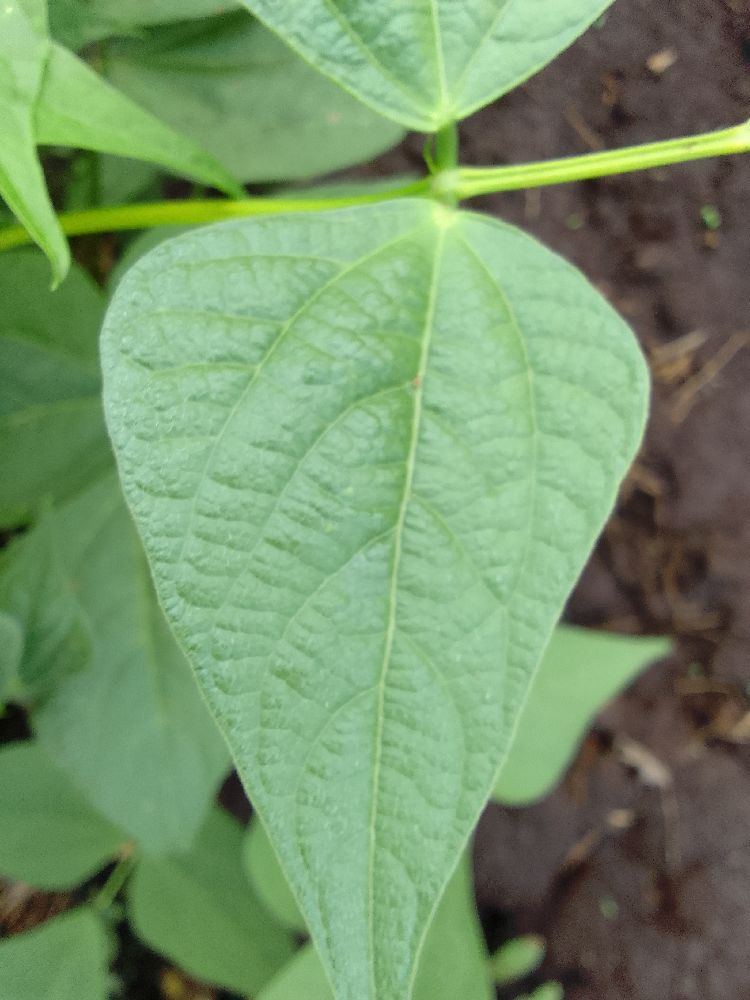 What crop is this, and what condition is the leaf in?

common bean, healthy
